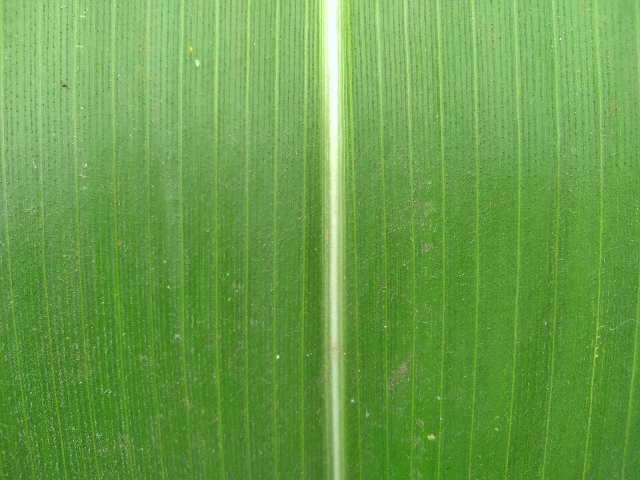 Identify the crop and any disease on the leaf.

maize, healthy
